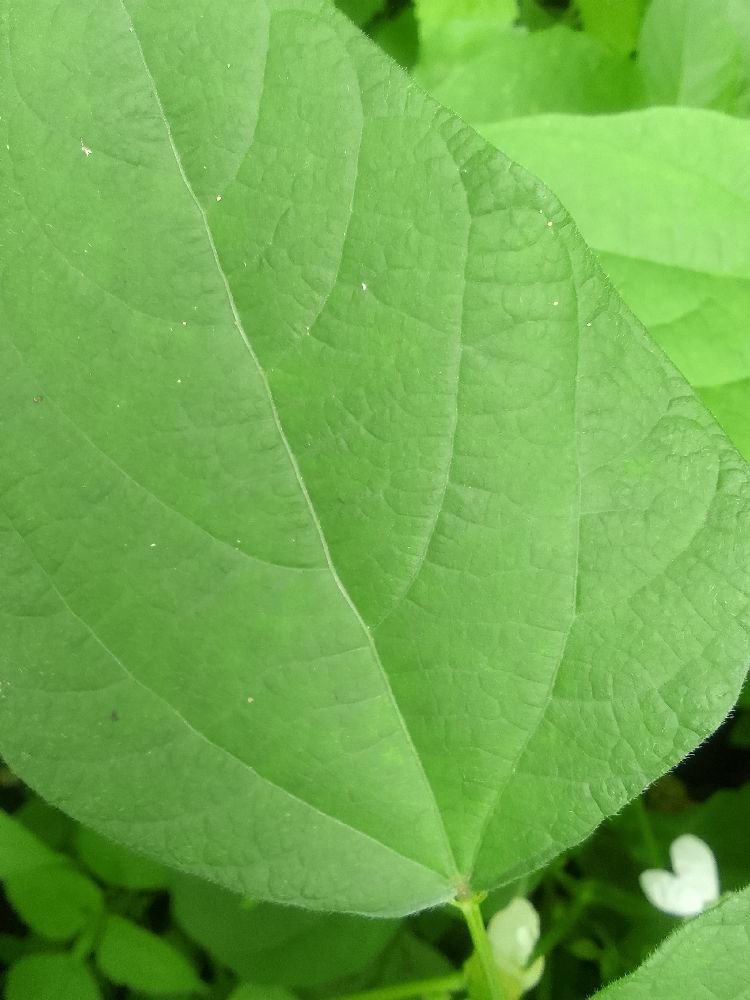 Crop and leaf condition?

common bean, healthy
